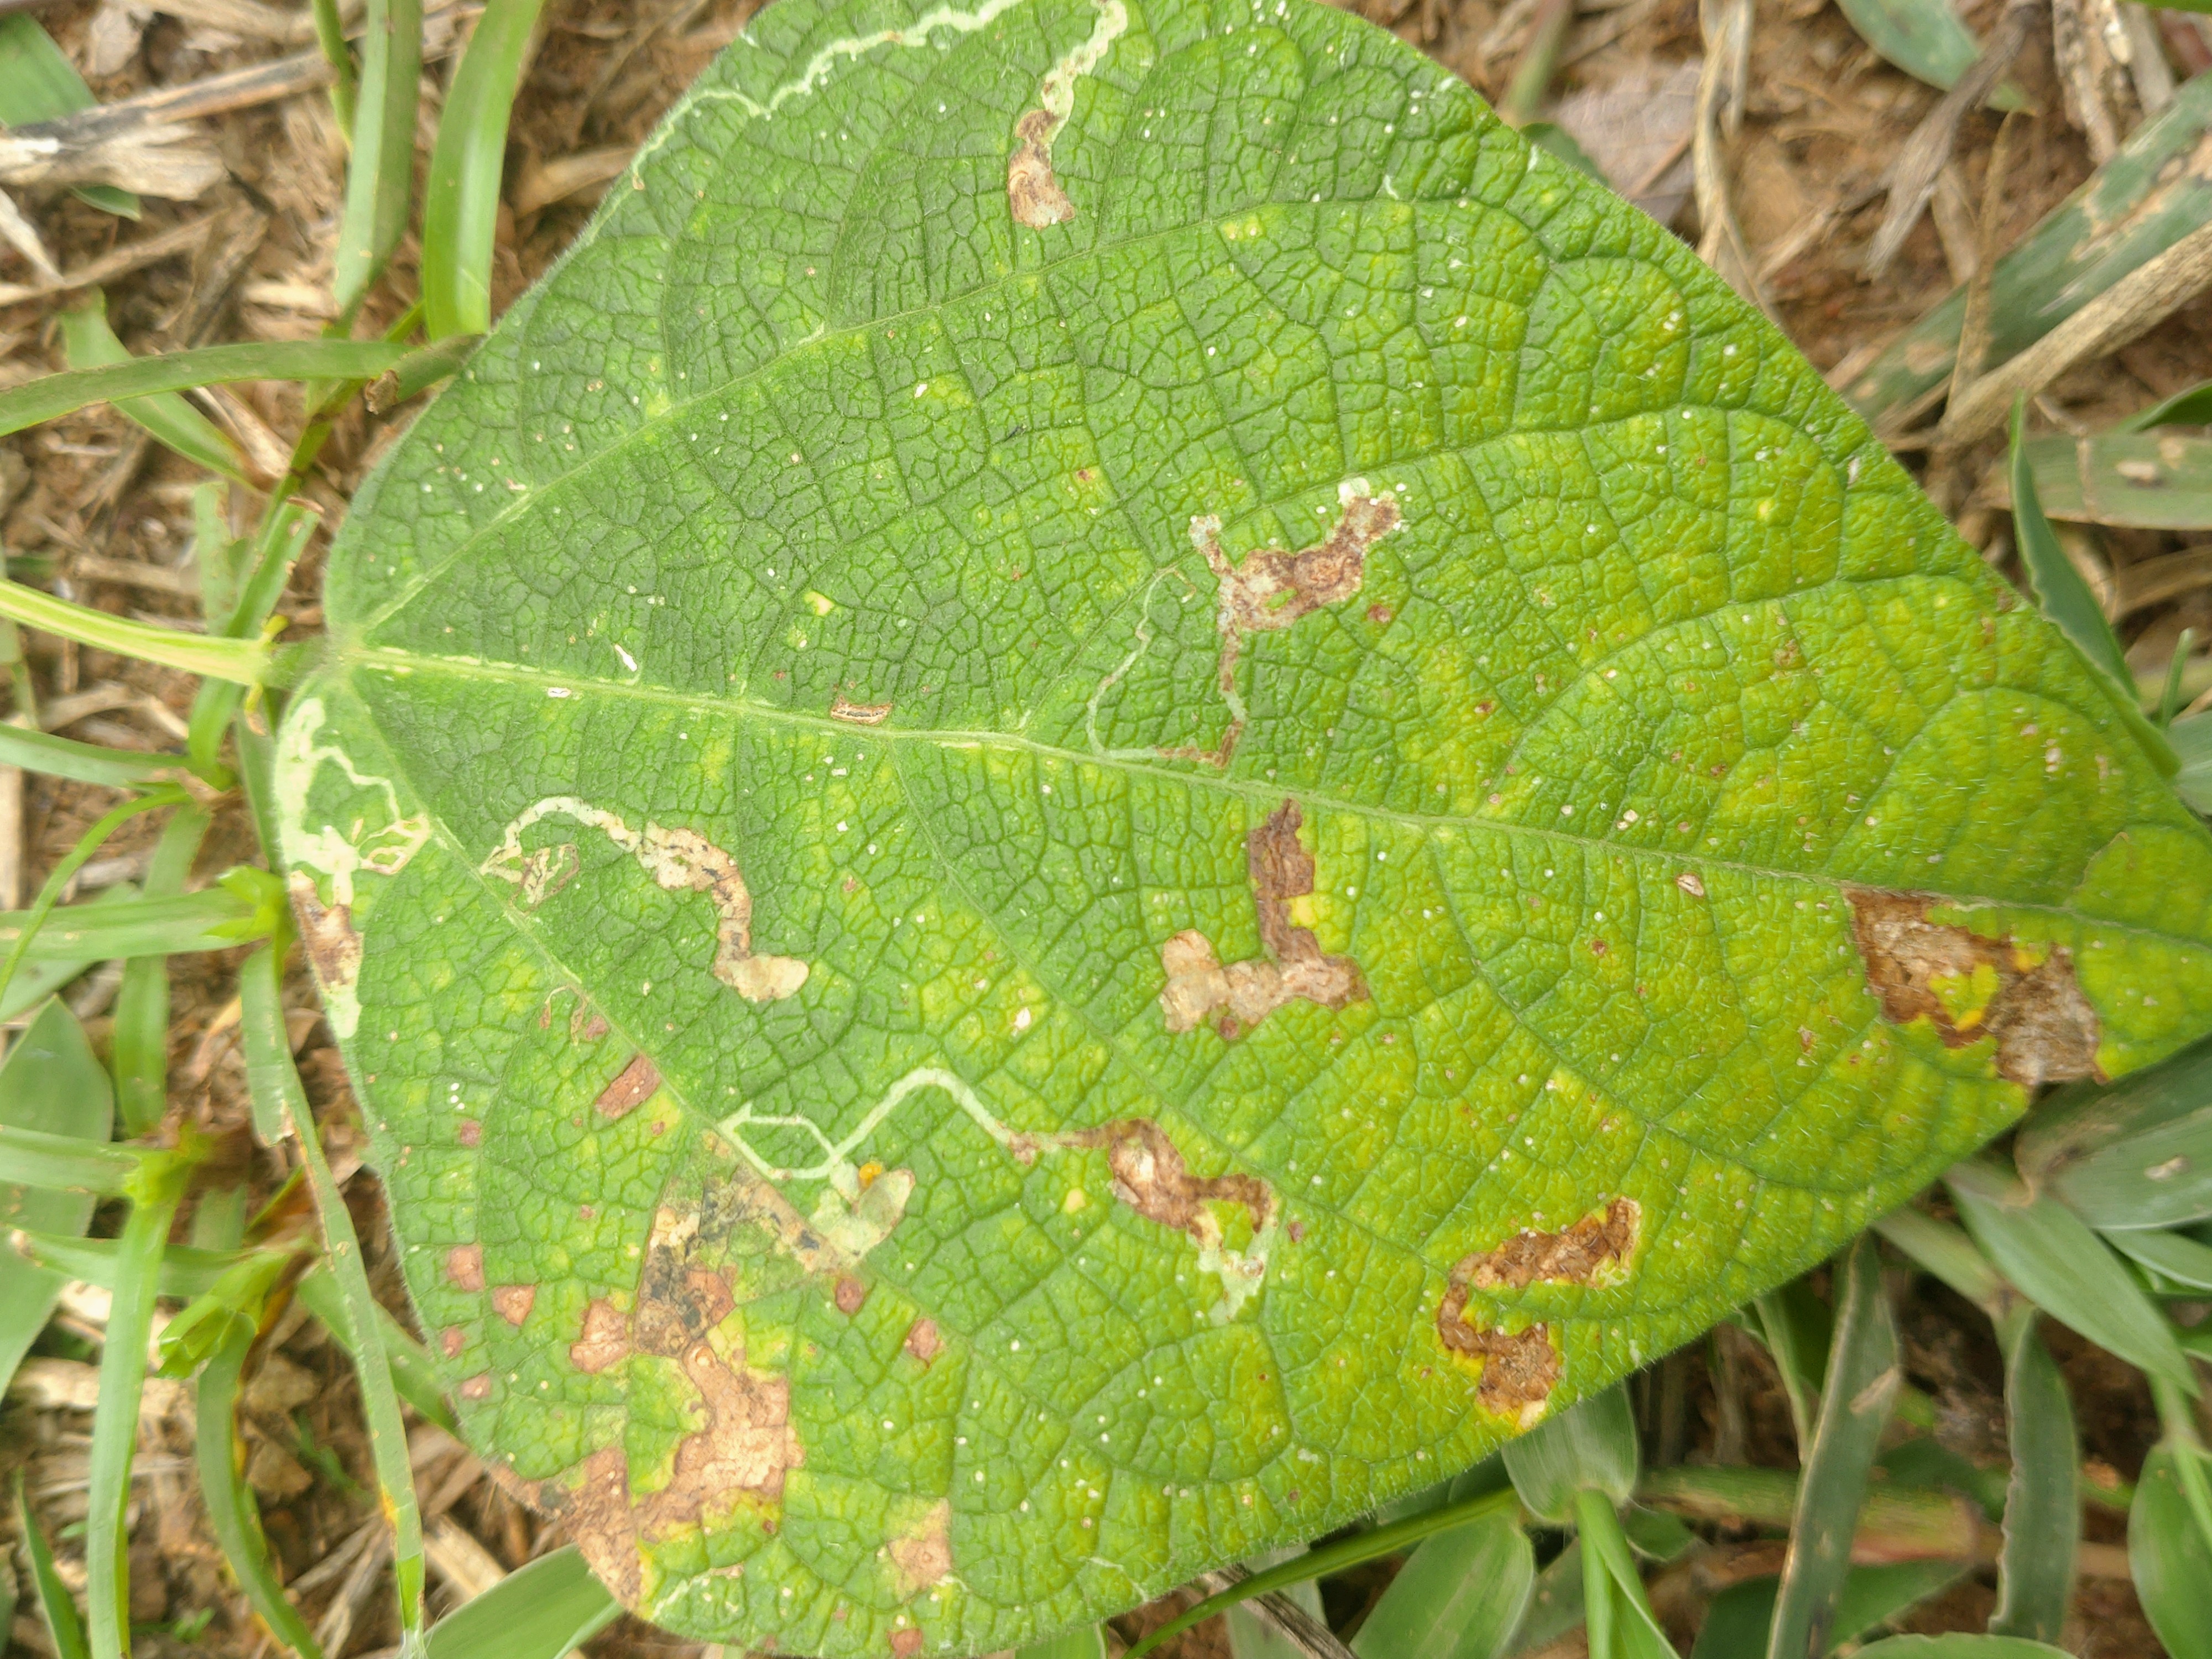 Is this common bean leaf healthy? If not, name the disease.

rust
